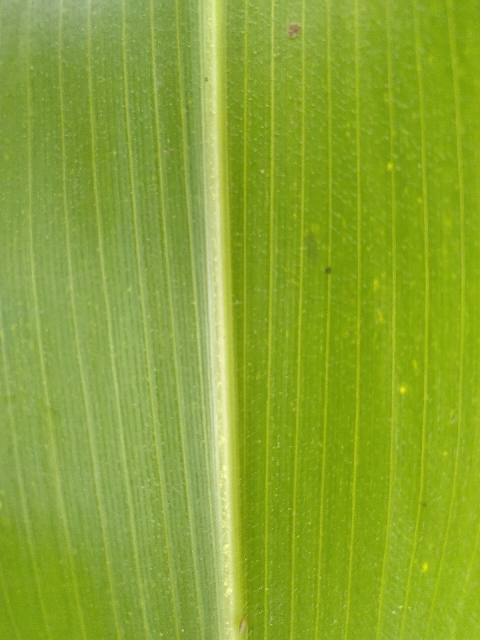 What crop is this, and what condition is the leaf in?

maize, healthy
